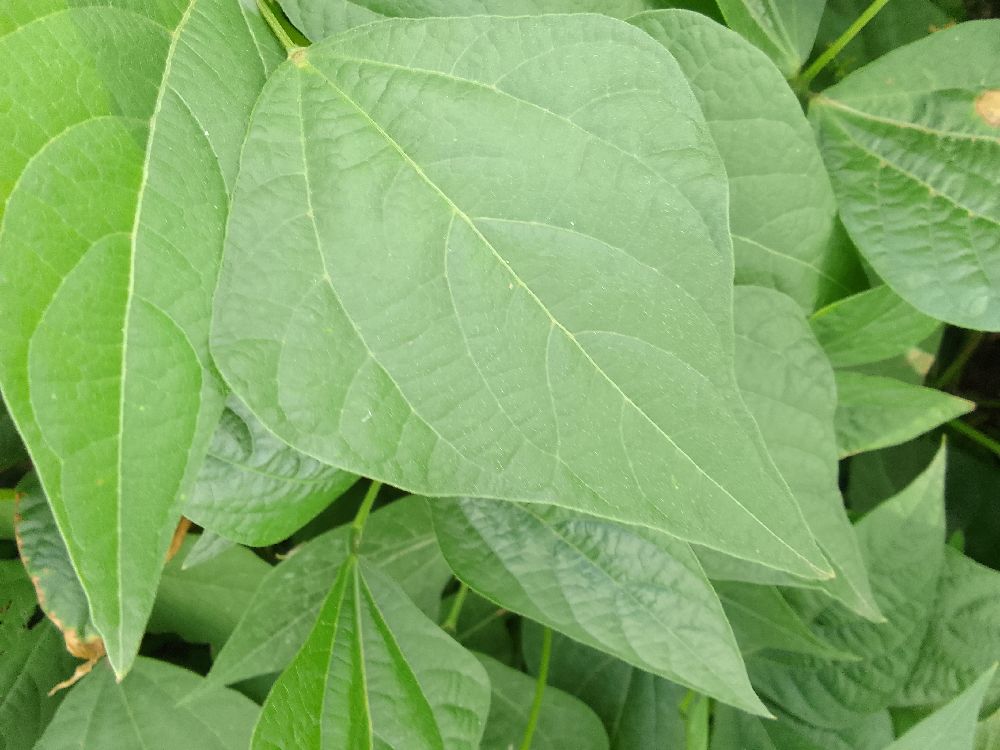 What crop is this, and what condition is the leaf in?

common bean, healthy
